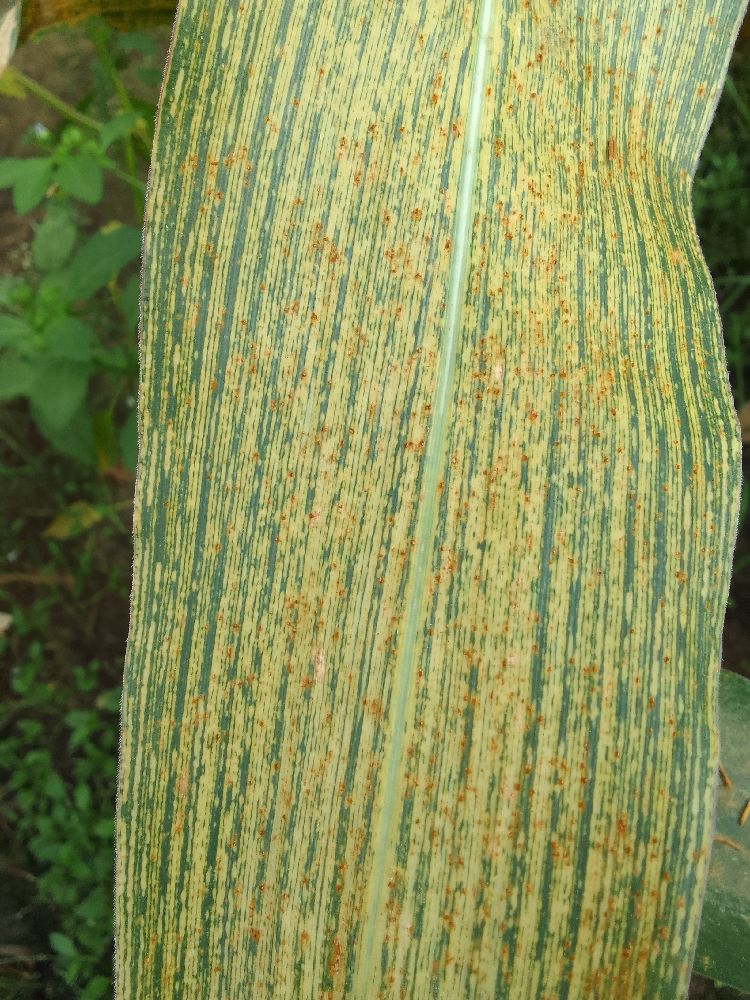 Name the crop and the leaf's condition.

maize, maize streak virus
